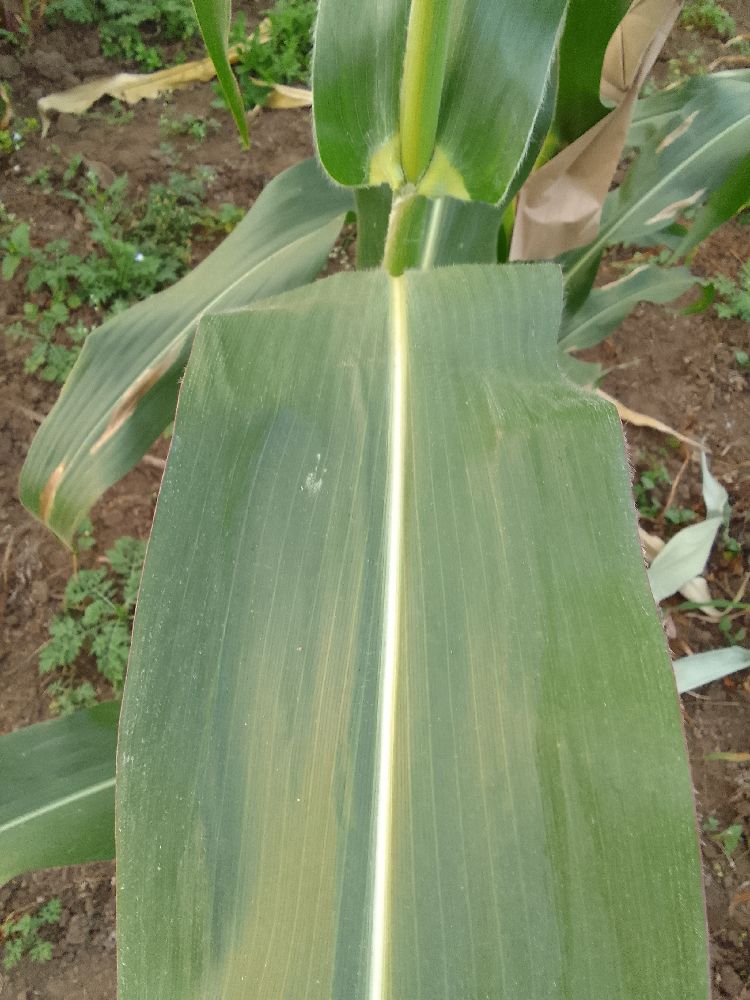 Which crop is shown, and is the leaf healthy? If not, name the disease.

maize, healthy
